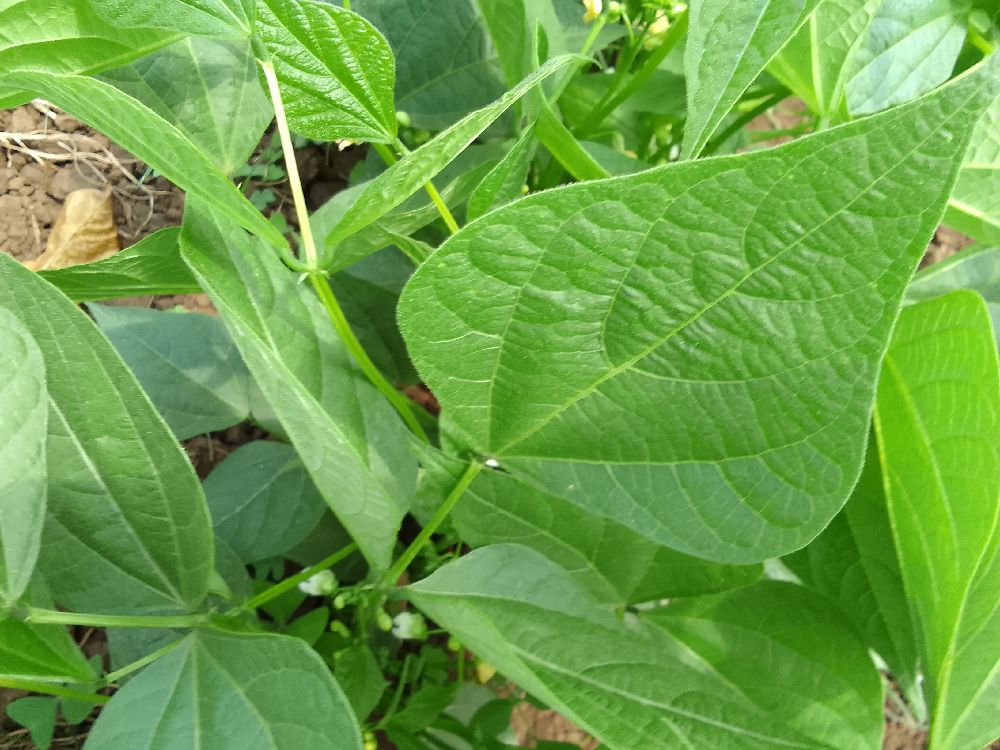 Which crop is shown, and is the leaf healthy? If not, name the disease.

common bean, healthy
